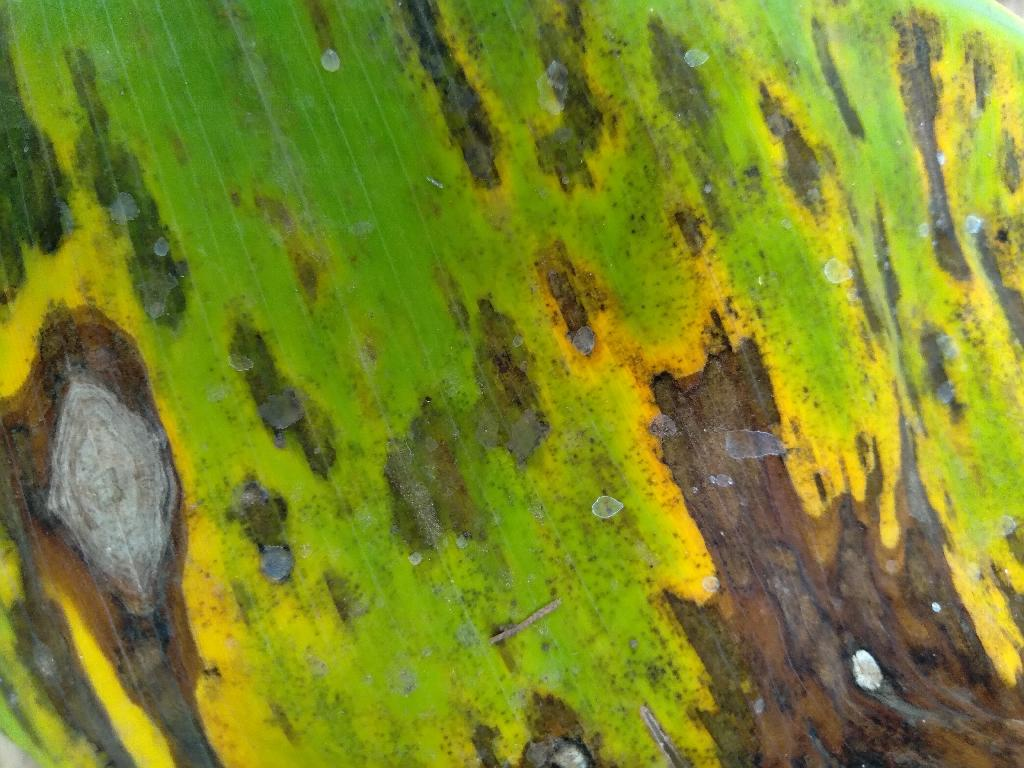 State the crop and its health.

banana, black sigatoka
